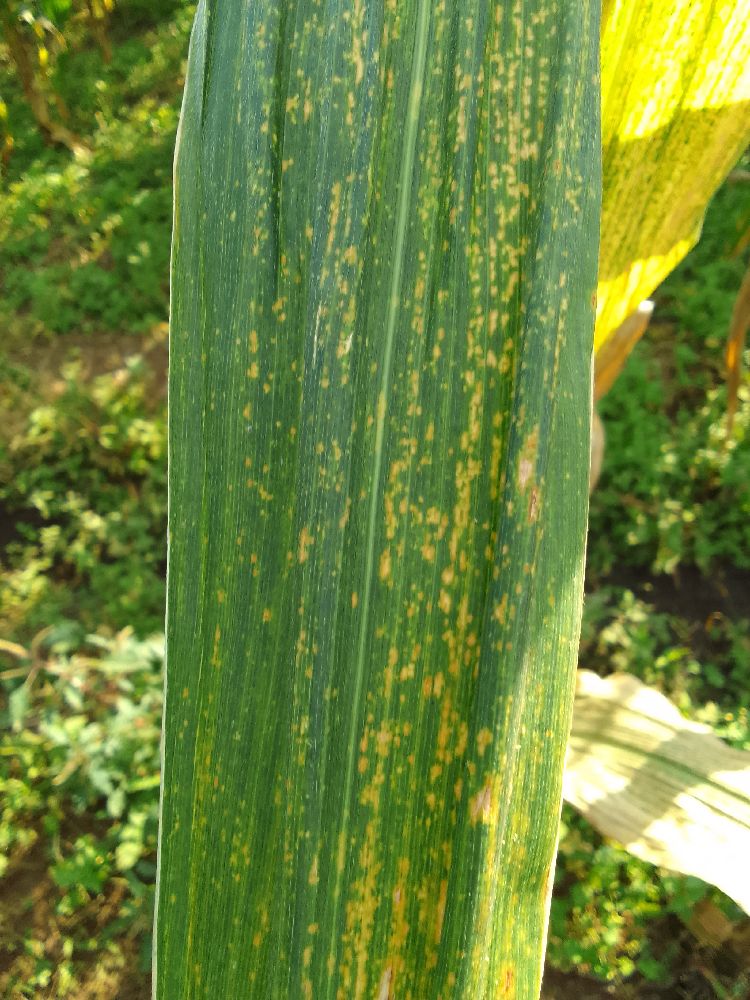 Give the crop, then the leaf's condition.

maize, maize lethal necrosis
